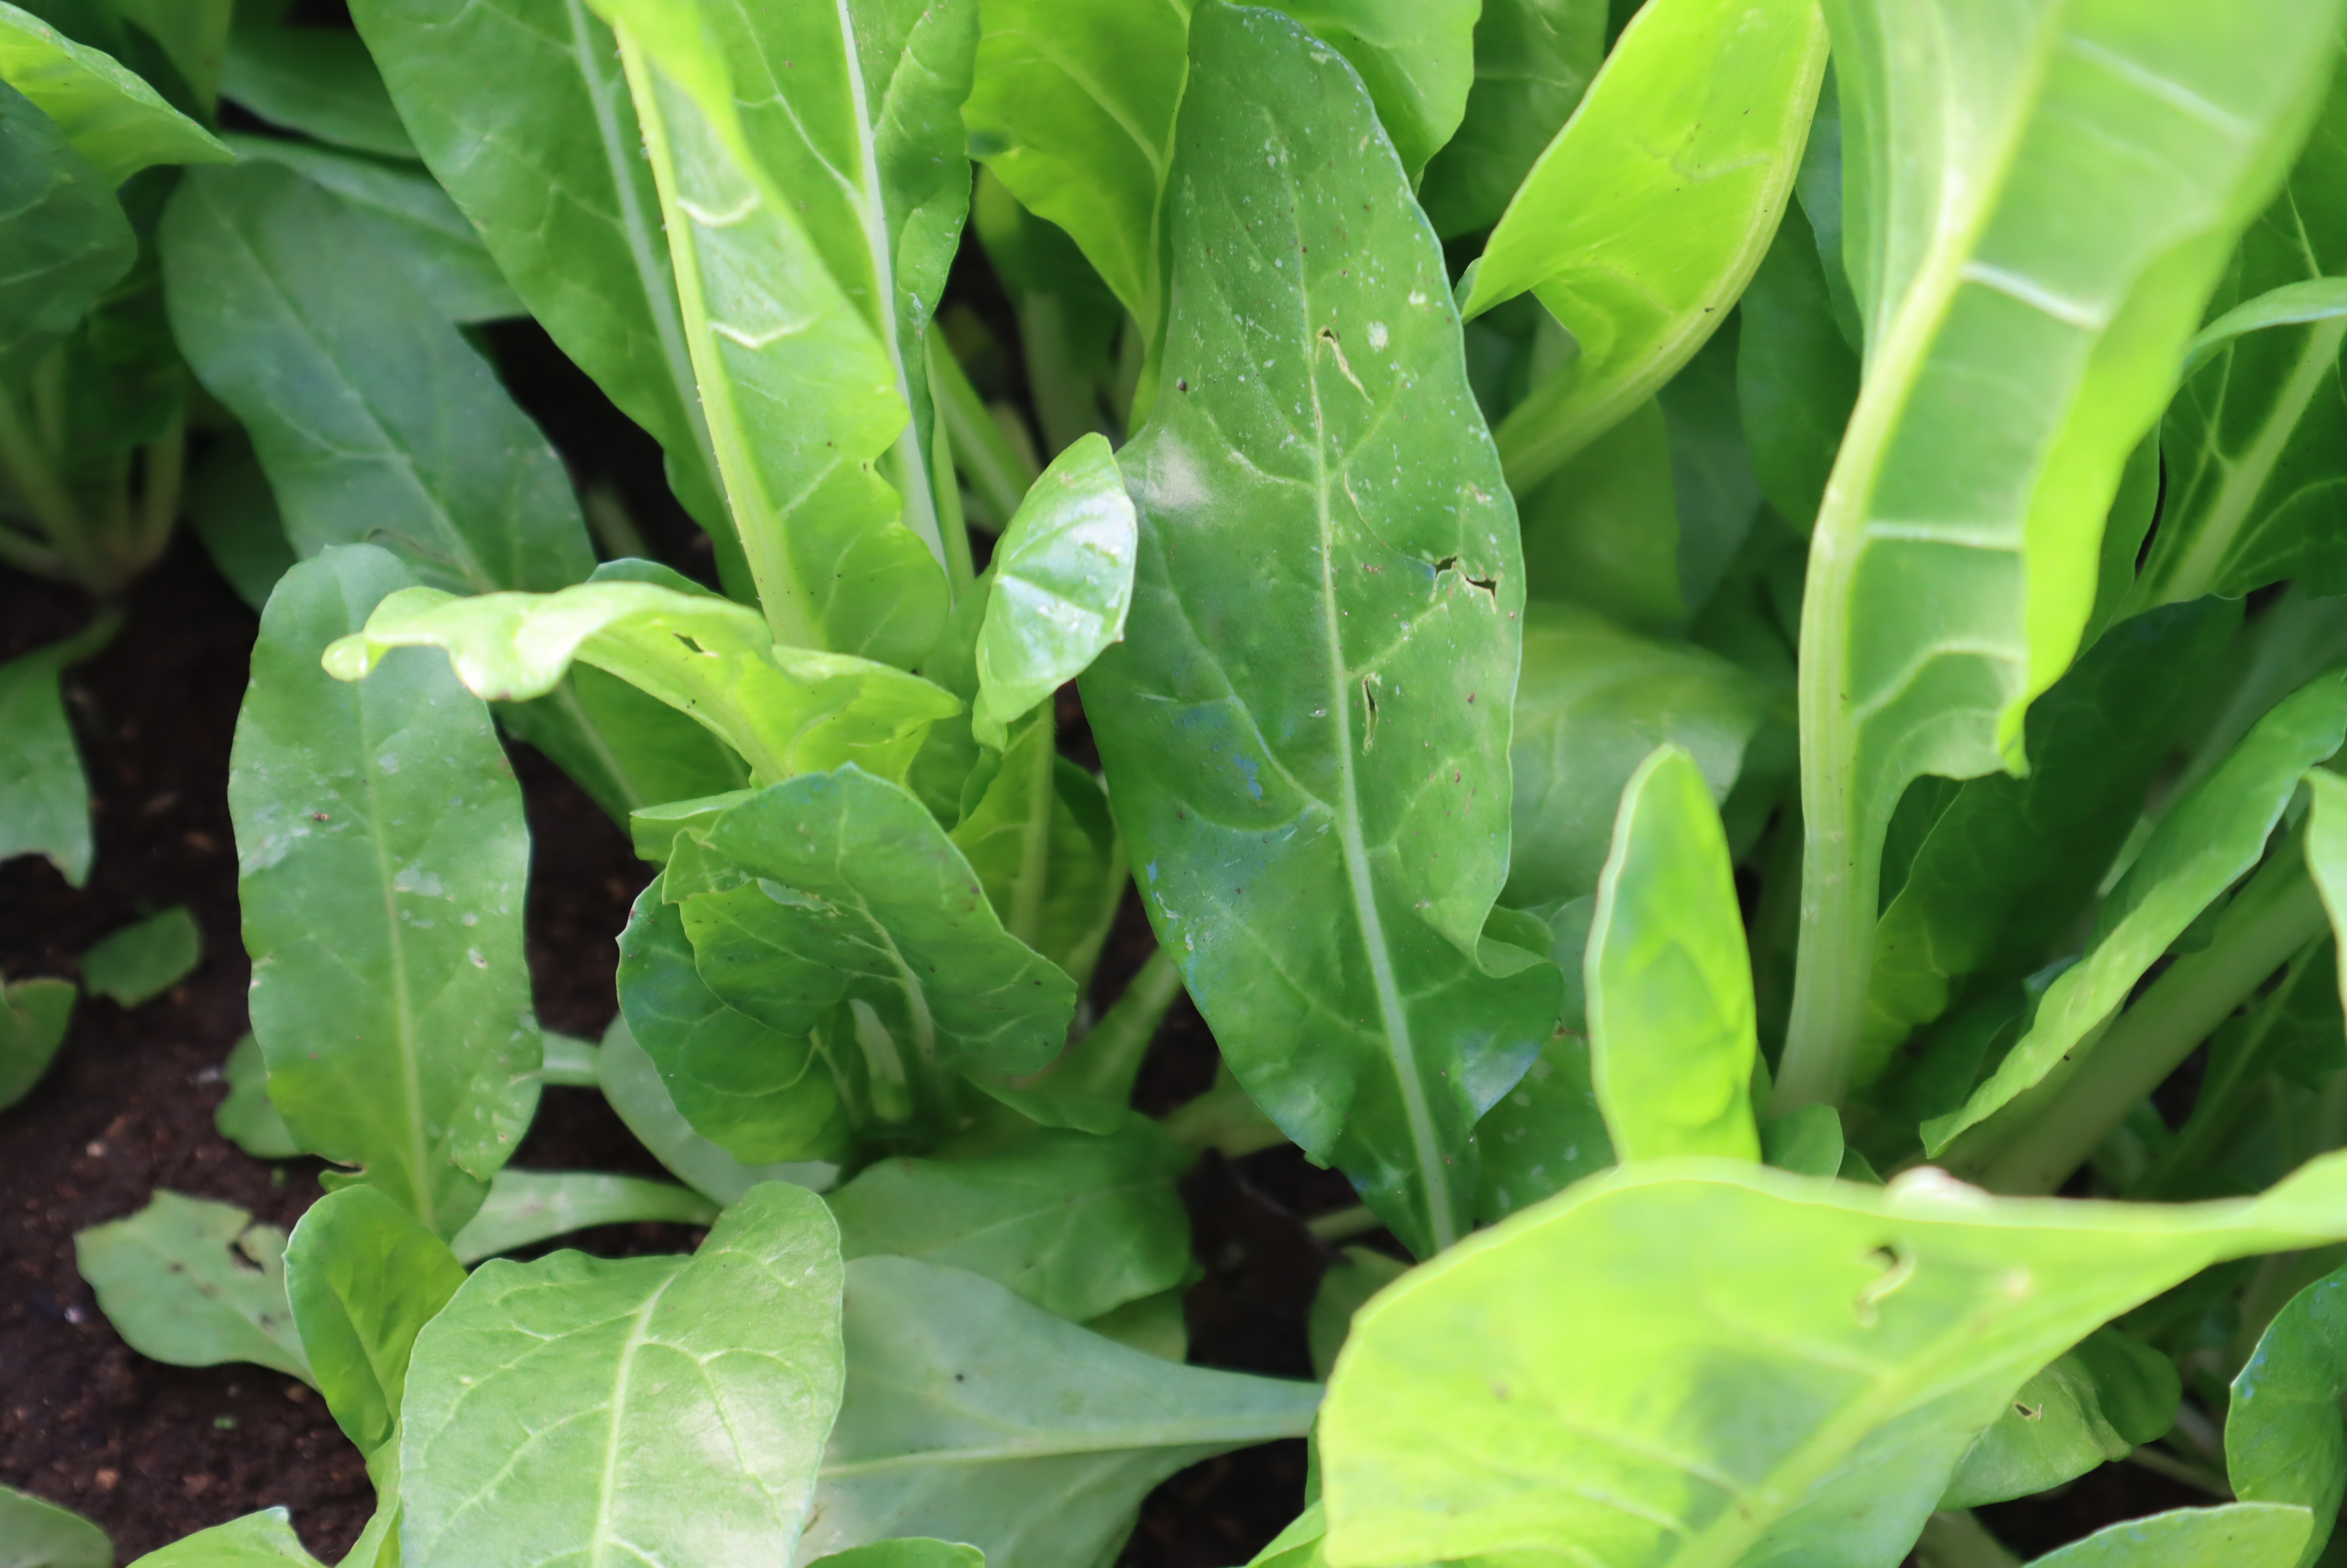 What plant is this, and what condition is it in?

chard, cercospora
